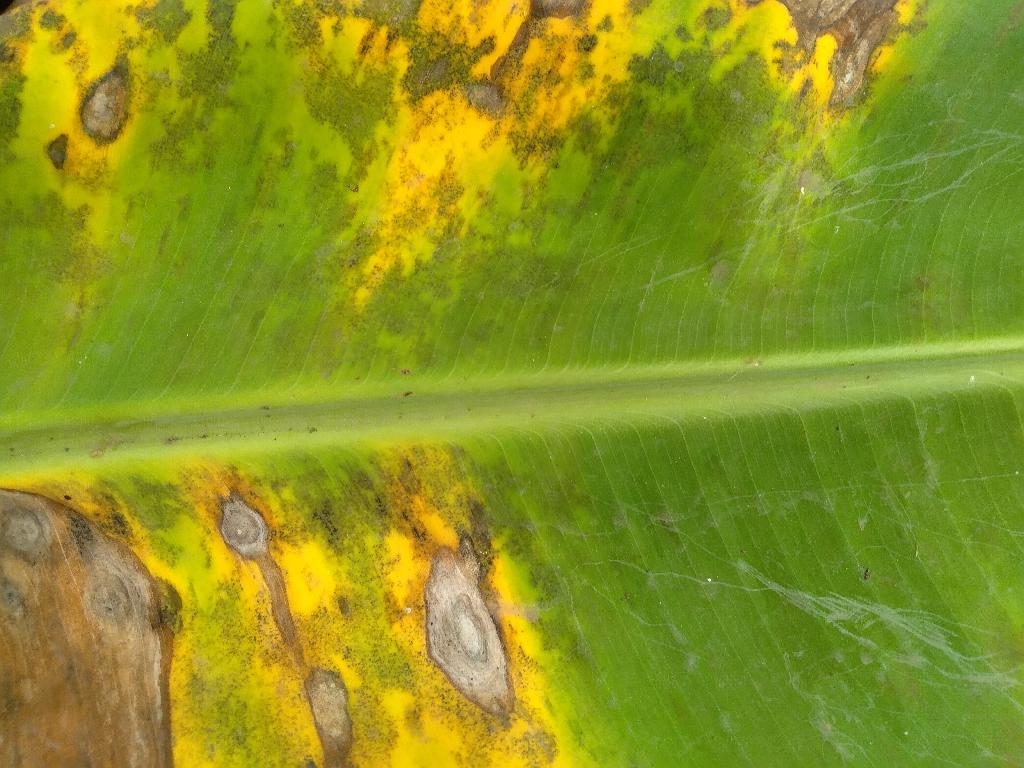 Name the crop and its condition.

banana, black sigatoka
